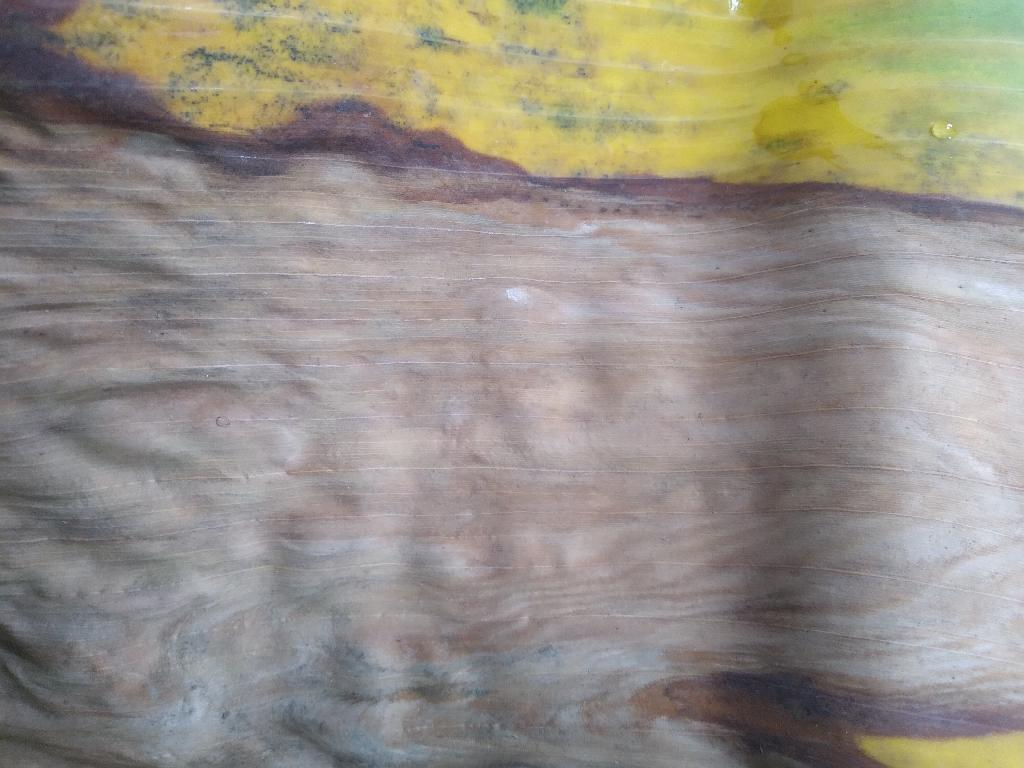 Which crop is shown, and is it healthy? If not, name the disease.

banana, black sigatoka
